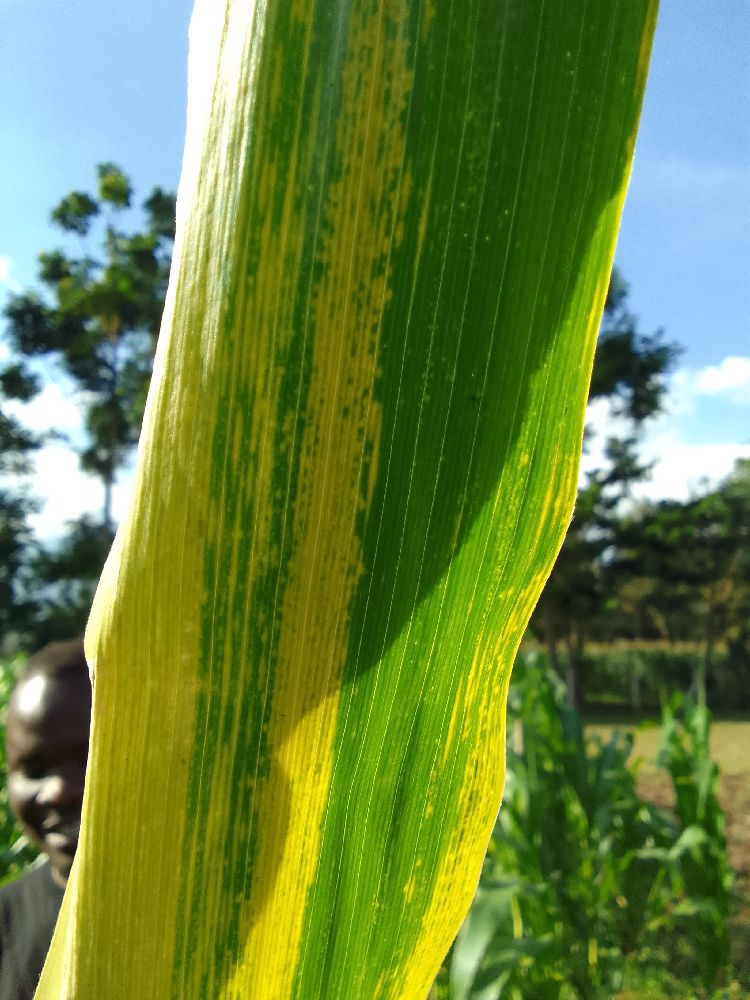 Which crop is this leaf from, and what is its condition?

maize, maize lethal necrosis
